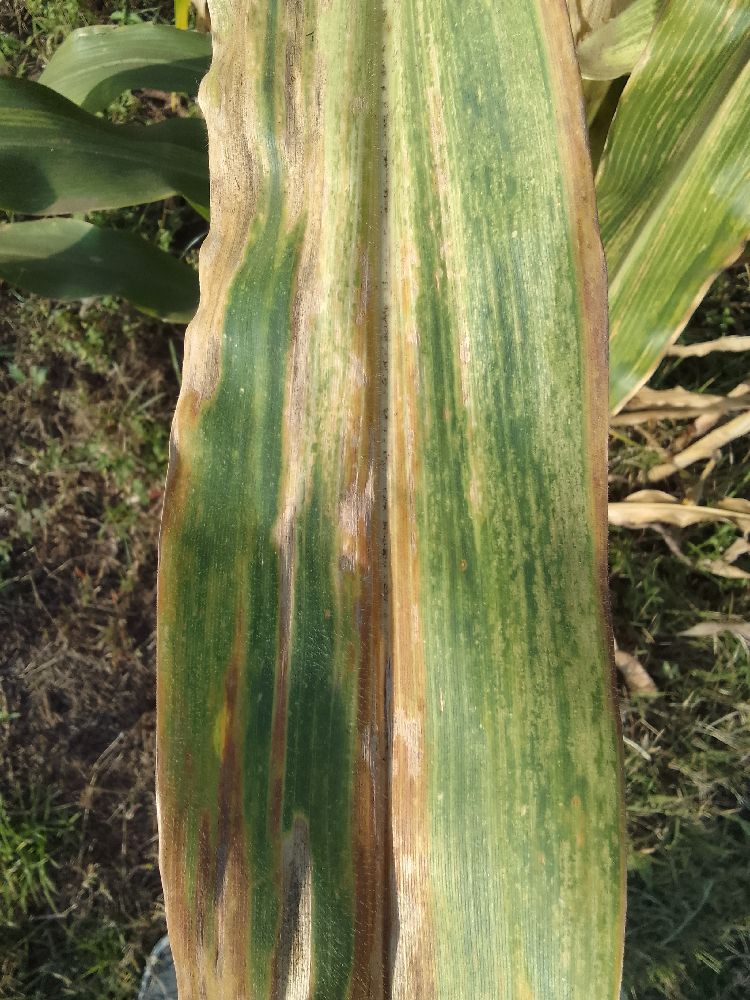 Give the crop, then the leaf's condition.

maize, maize lethal necrosis
